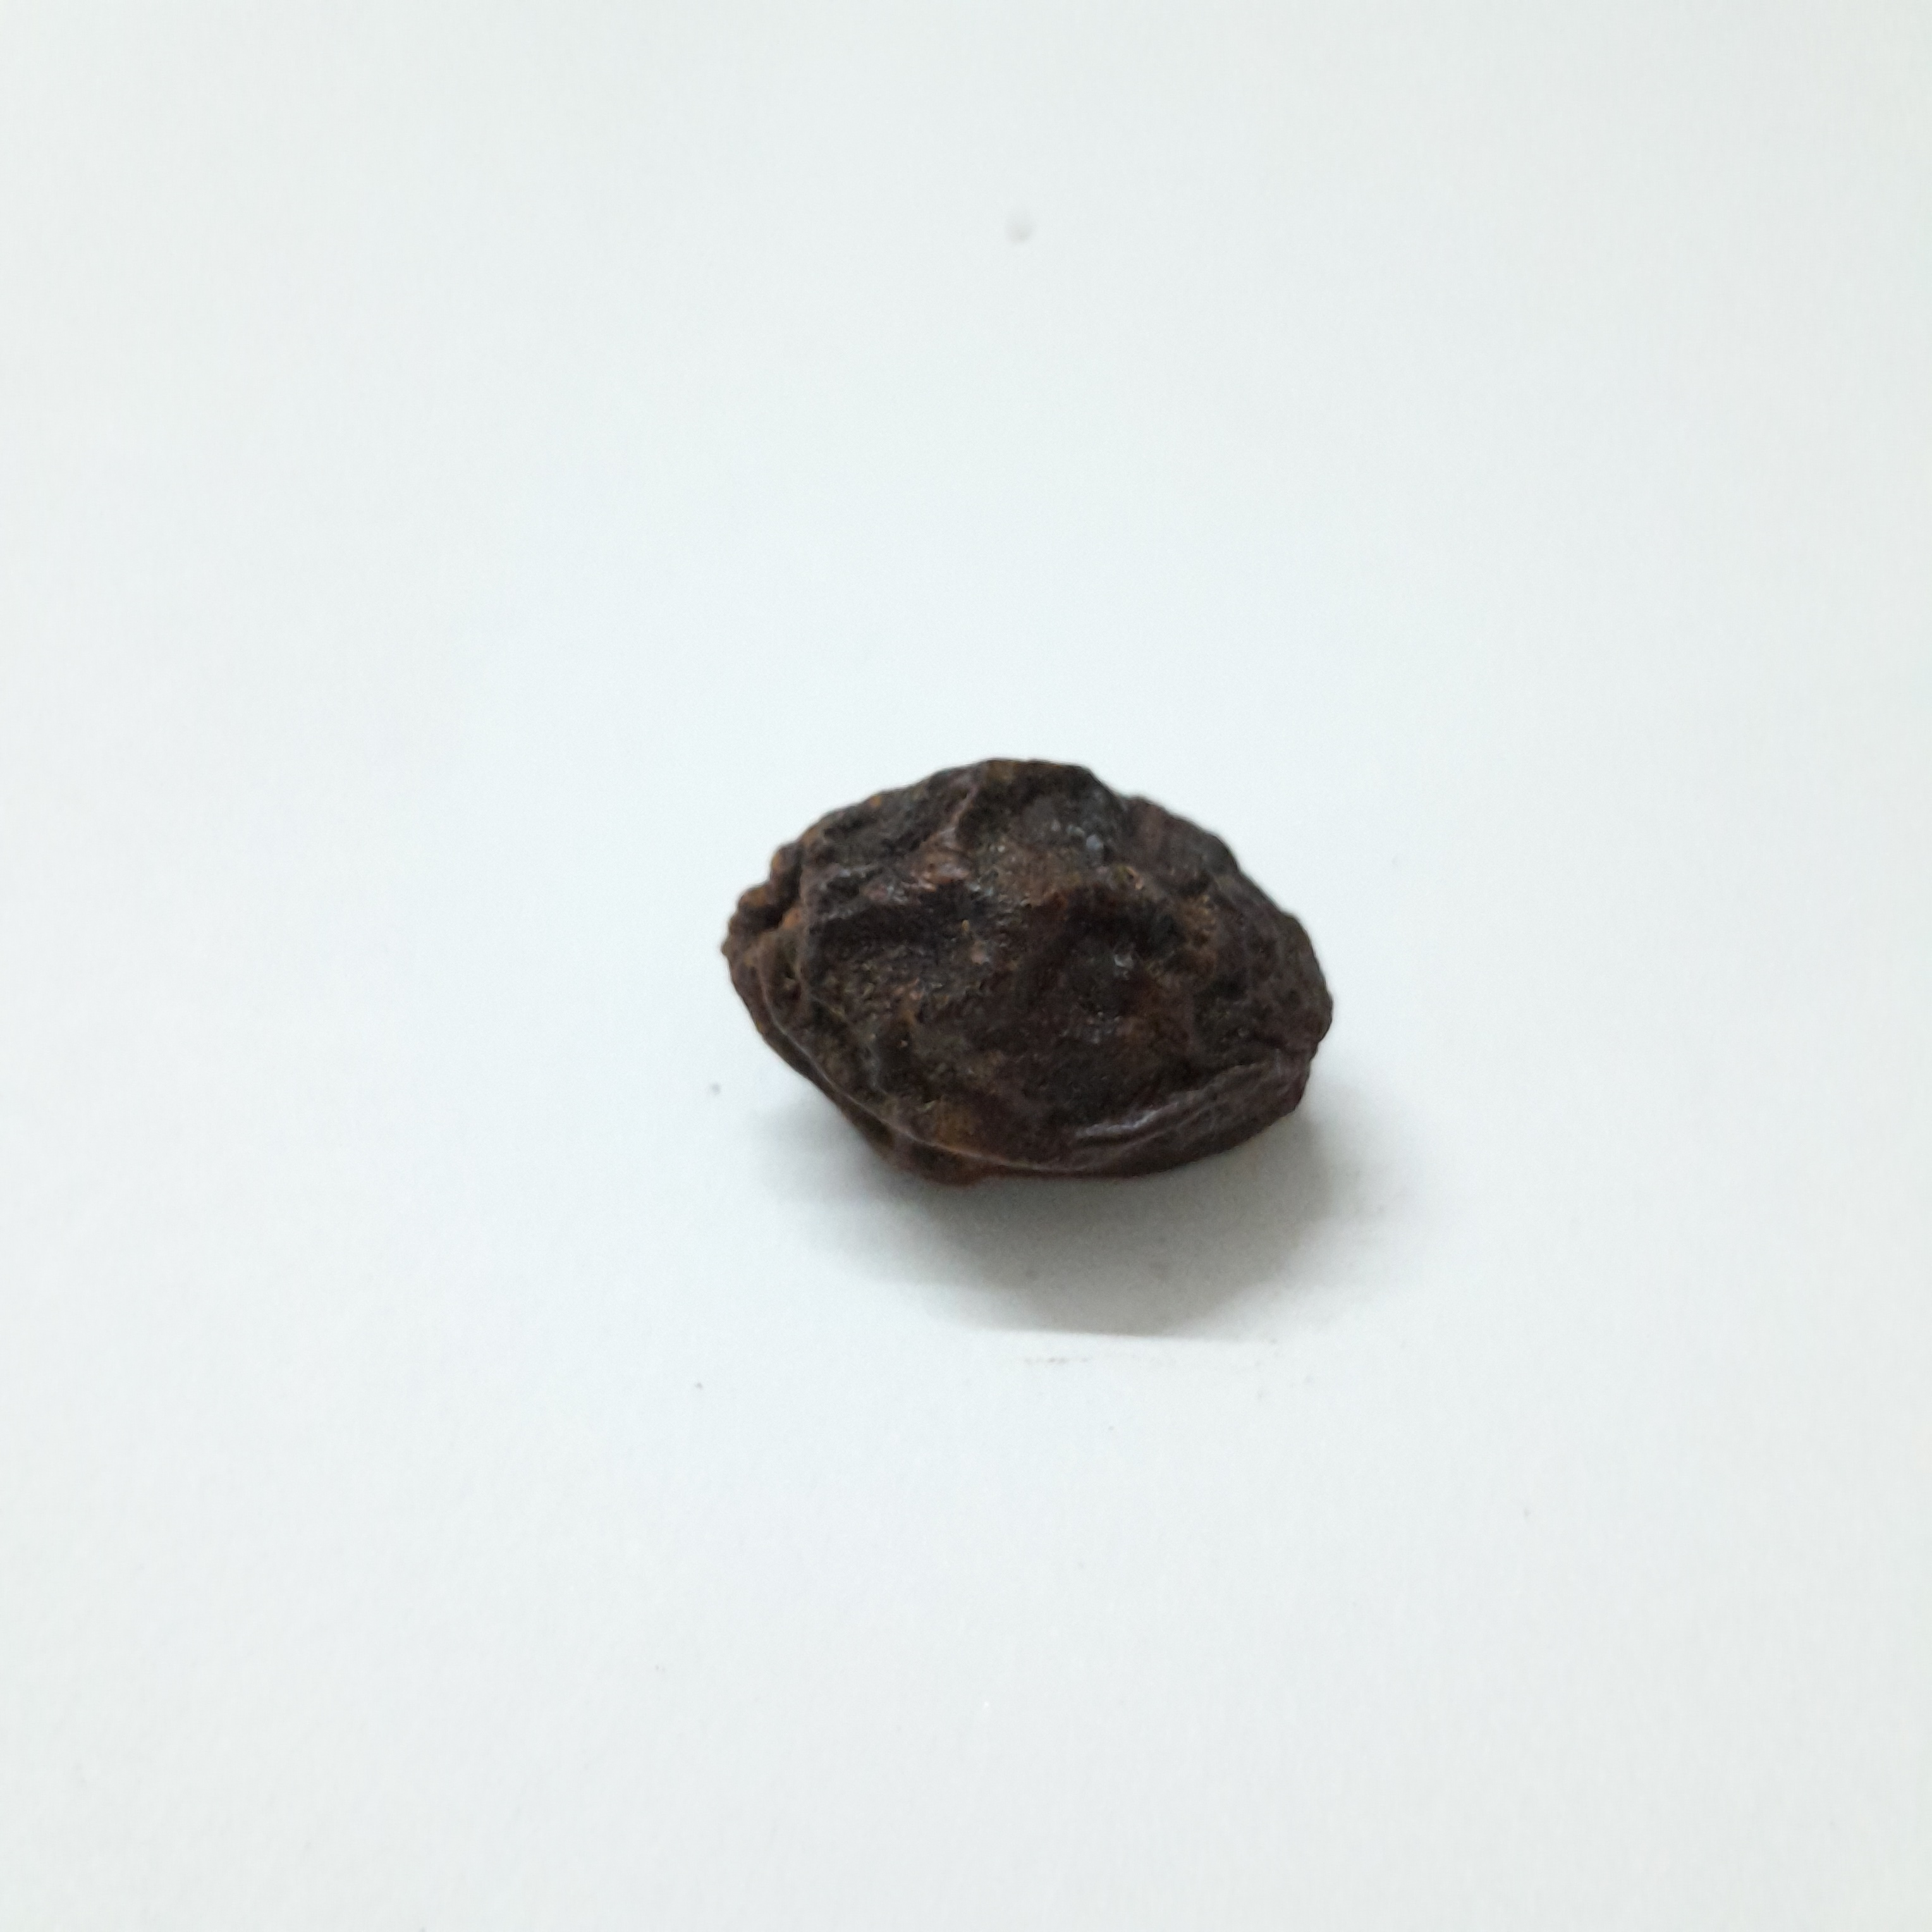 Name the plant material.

kadukharik
